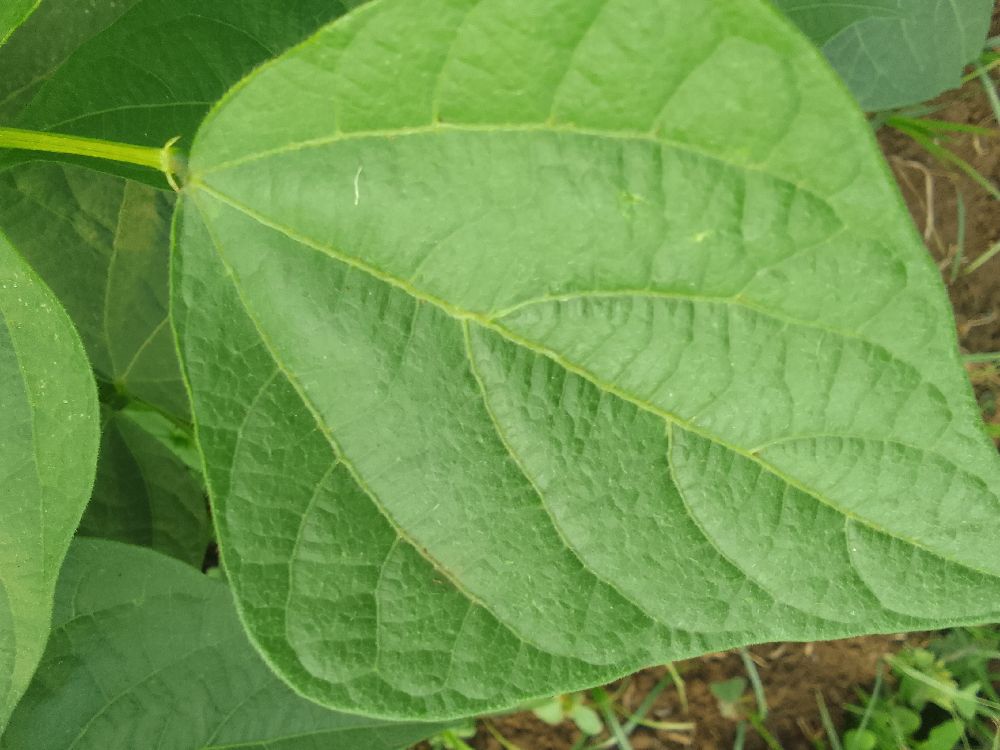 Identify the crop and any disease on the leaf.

common bean, healthy
